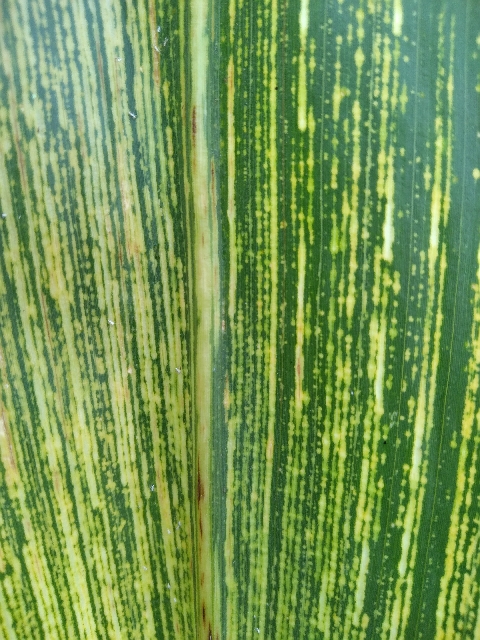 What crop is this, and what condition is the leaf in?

maize, maize streak virus
